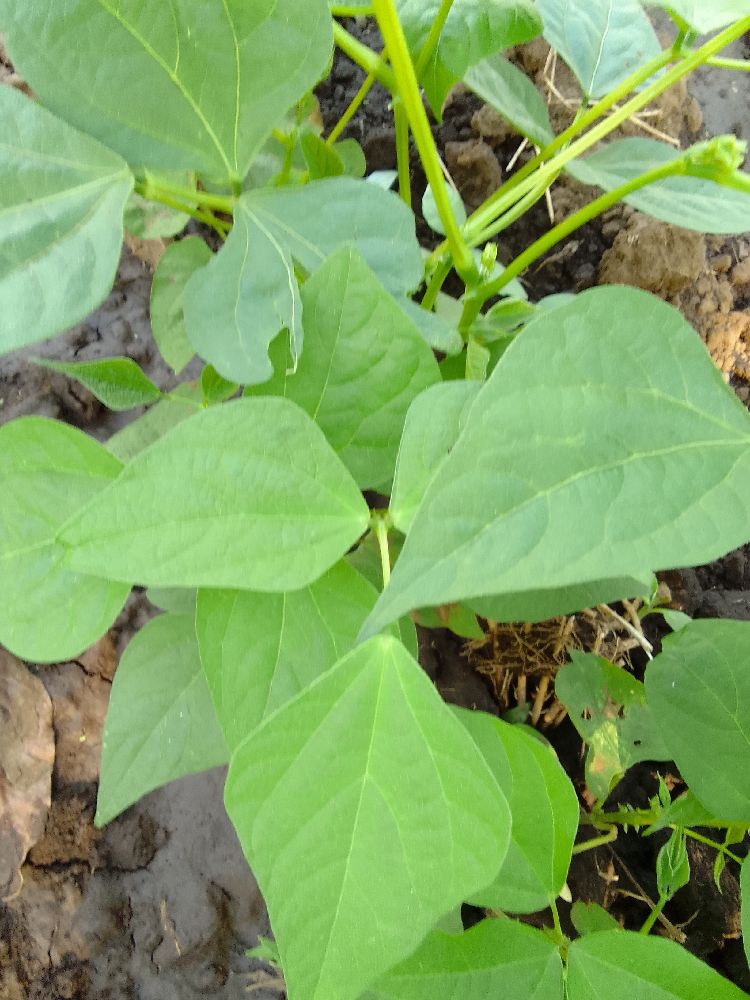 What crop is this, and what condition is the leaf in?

common bean, healthy
